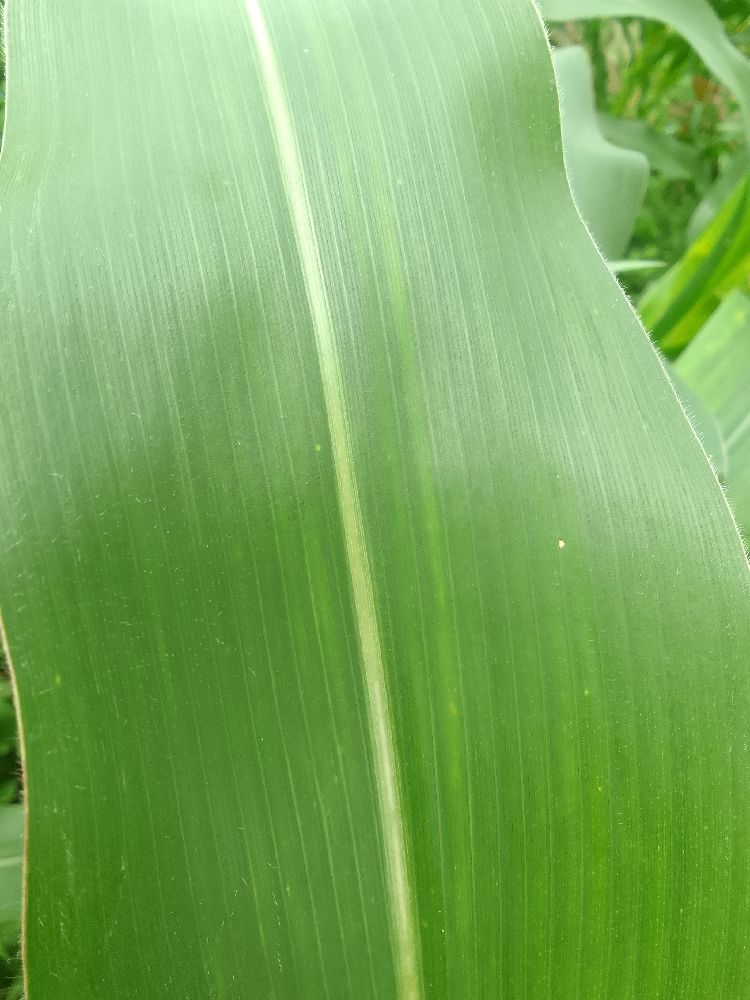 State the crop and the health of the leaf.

maize, healthy
